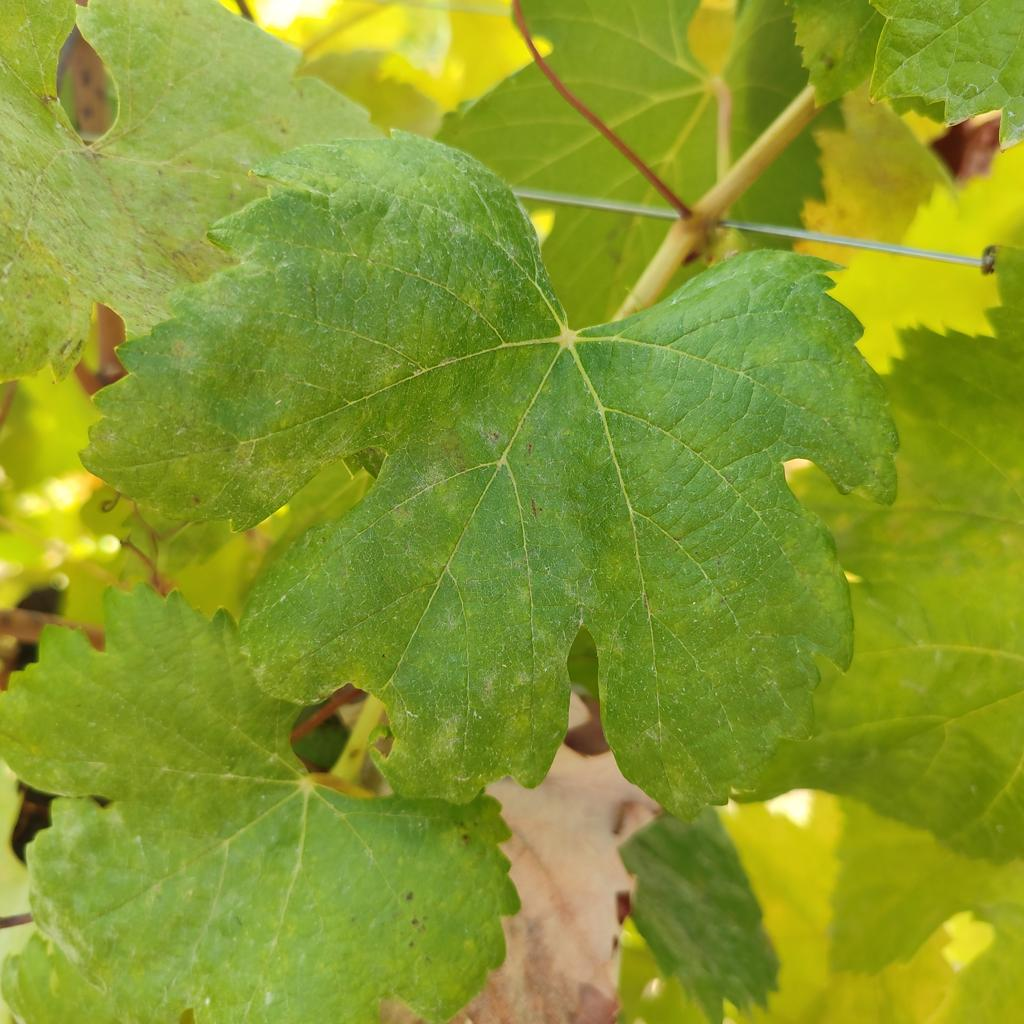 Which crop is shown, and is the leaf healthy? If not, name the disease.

grapevine, powdery mildew
